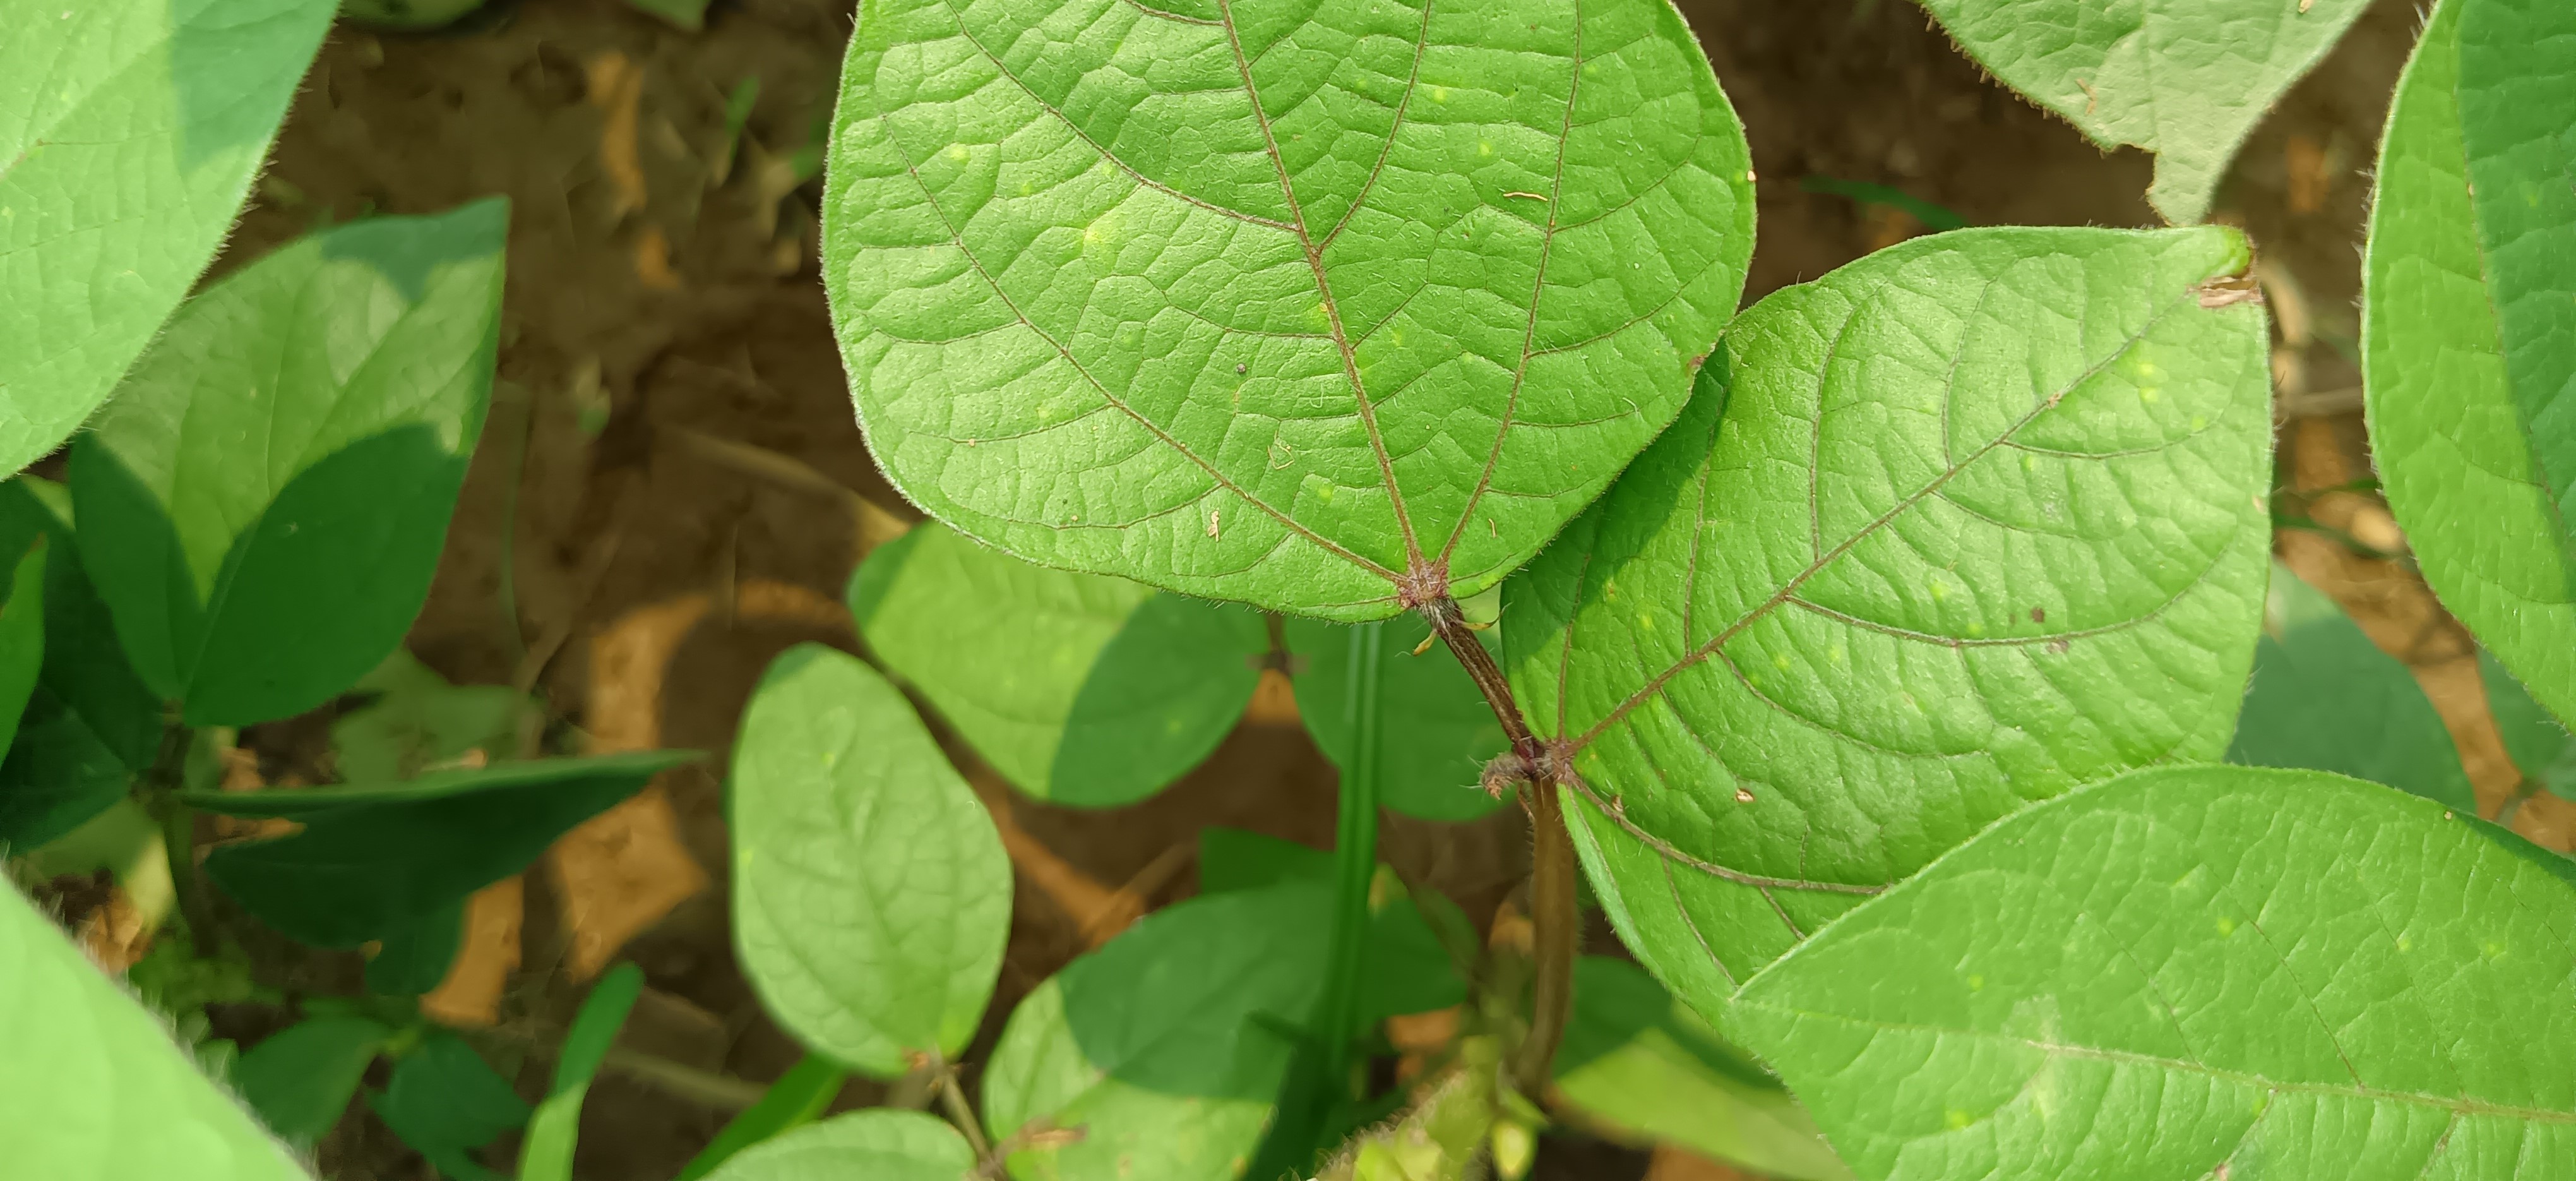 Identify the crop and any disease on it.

mungbean, healthy
